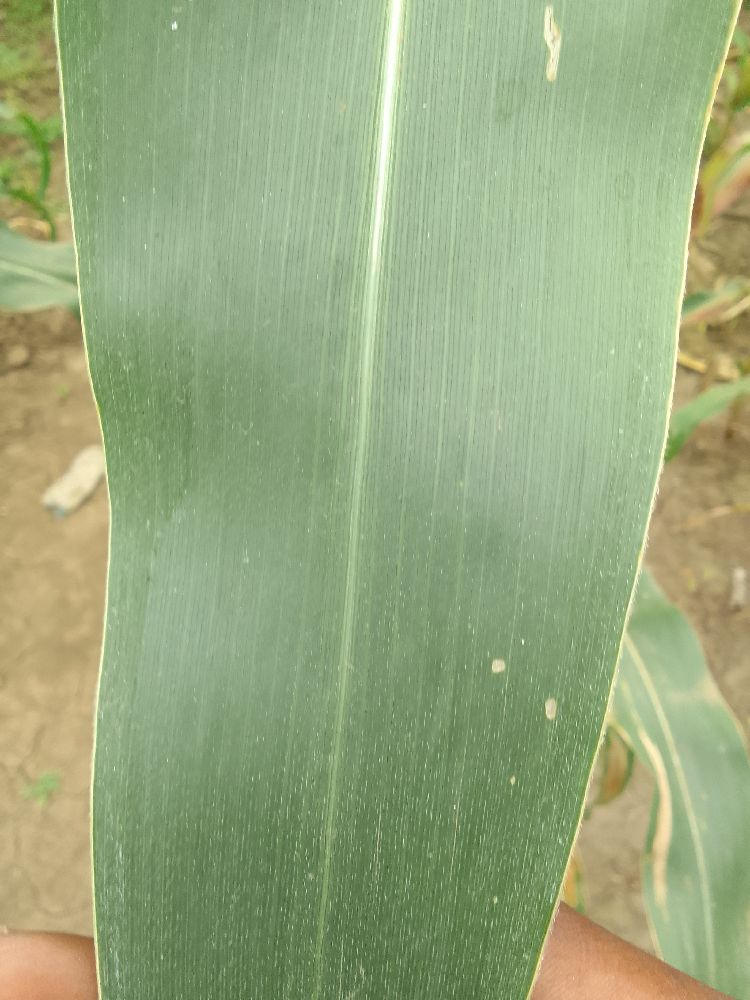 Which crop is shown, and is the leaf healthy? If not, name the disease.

maize, healthy
